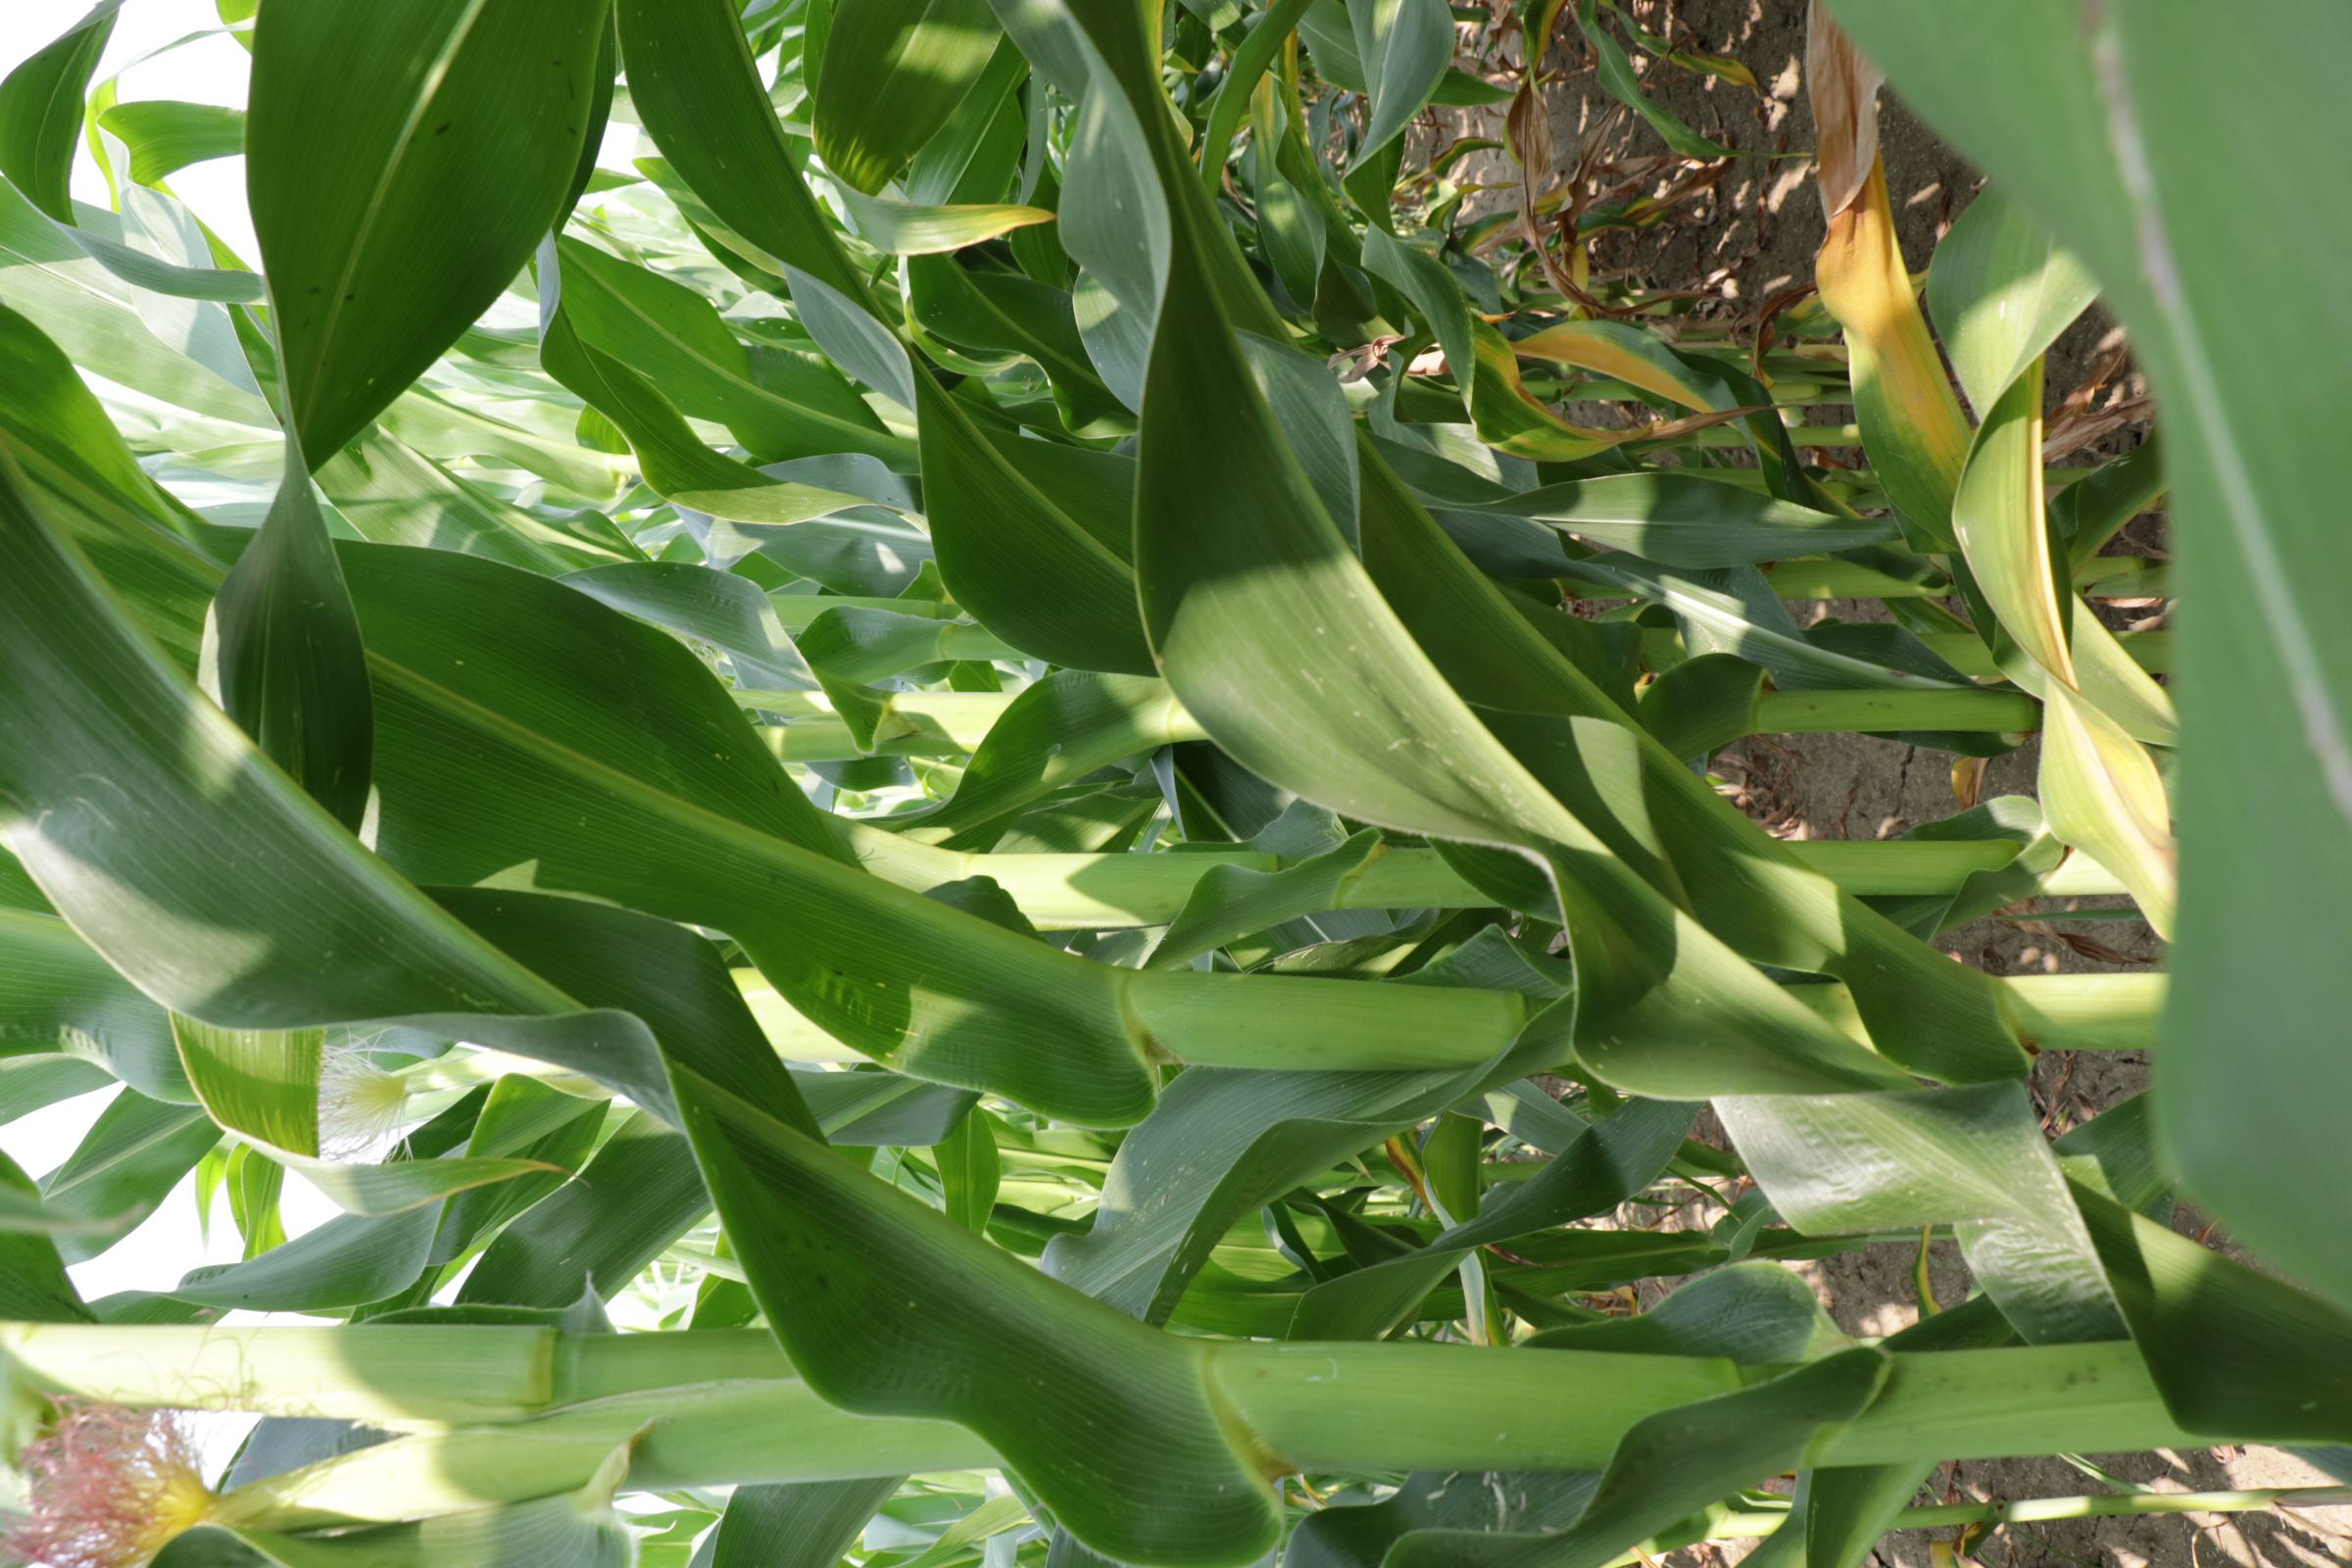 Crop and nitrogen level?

maize, full nitrogen fertilisation
